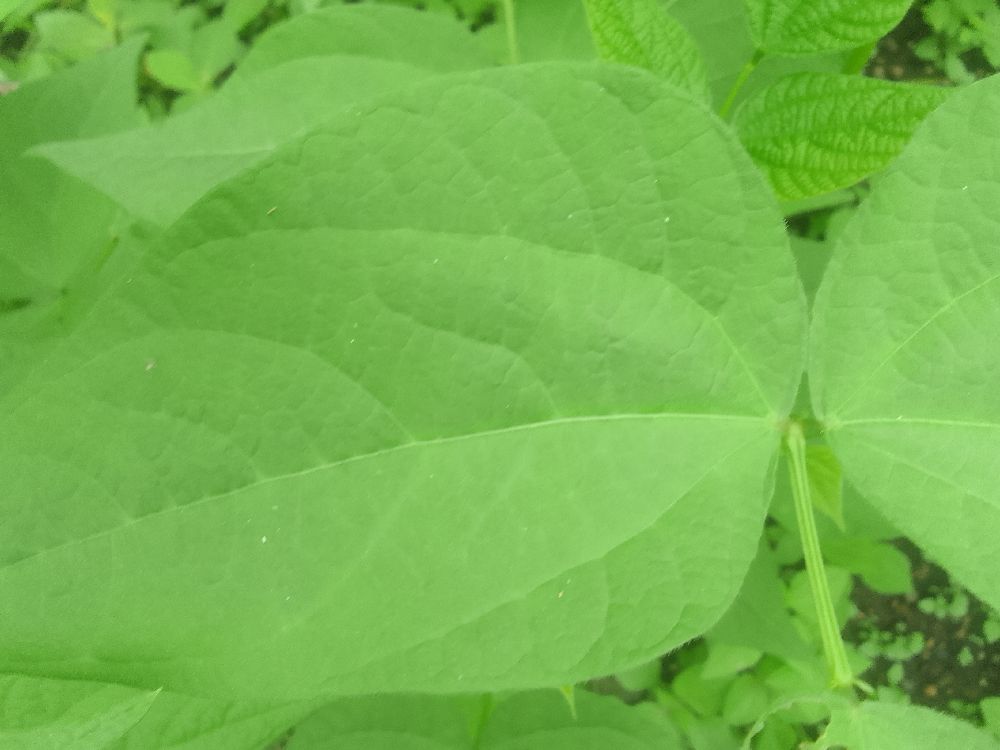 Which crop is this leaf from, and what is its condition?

common bean, healthy
